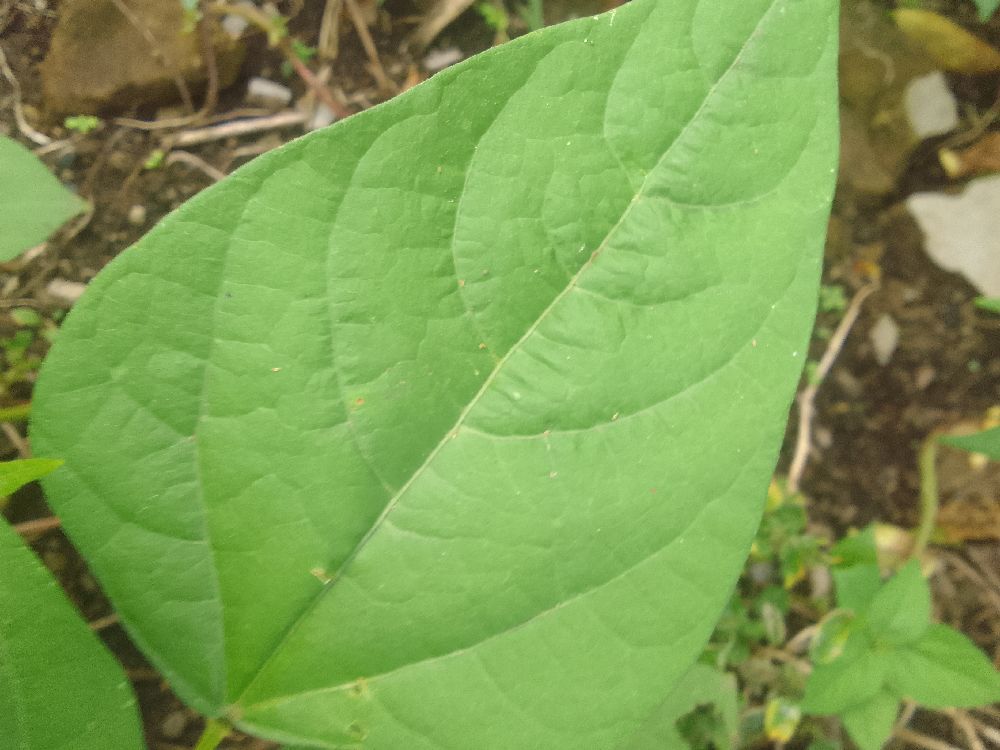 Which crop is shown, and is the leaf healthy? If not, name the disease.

common bean, healthy
